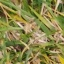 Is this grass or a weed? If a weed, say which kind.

grass
